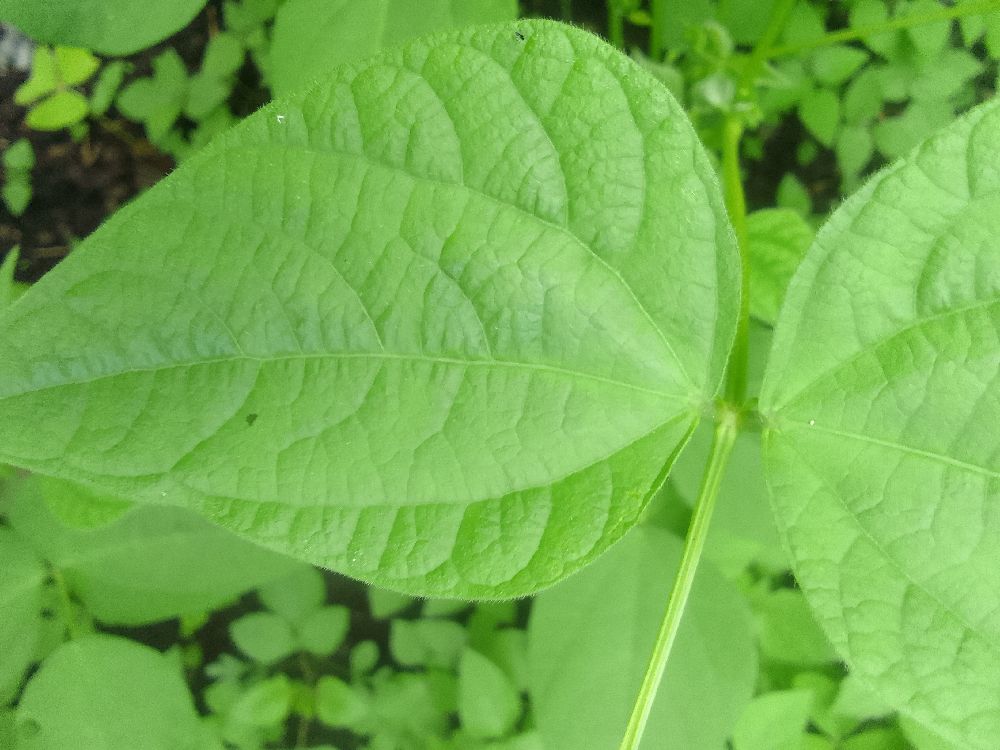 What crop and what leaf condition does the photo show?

common bean, healthy
